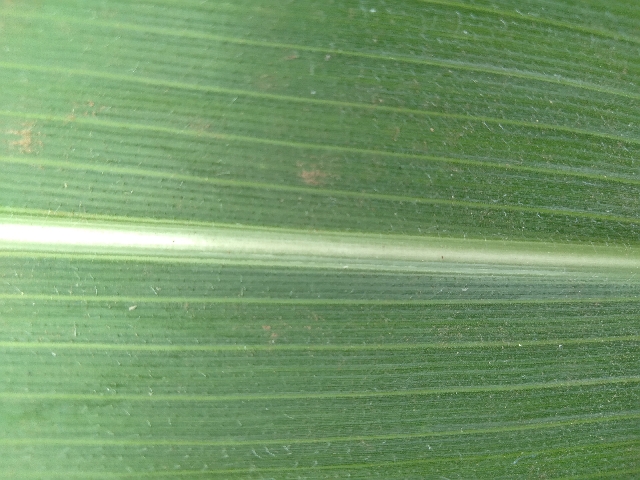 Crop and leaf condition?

maize, healthy
